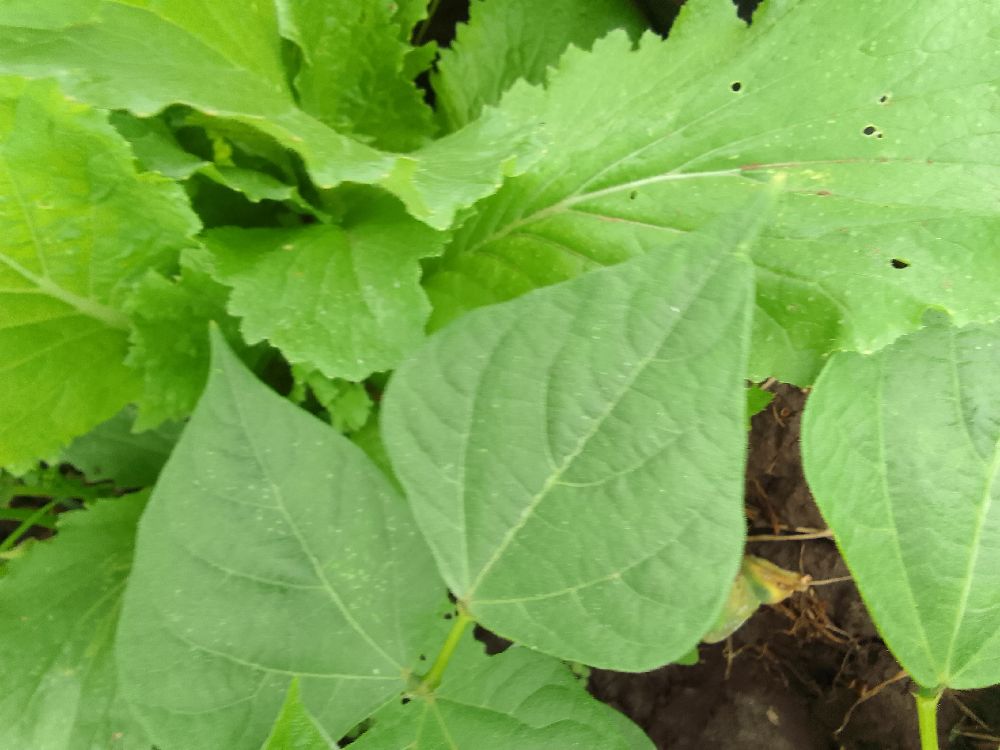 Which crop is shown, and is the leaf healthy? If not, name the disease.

common bean, healthy
